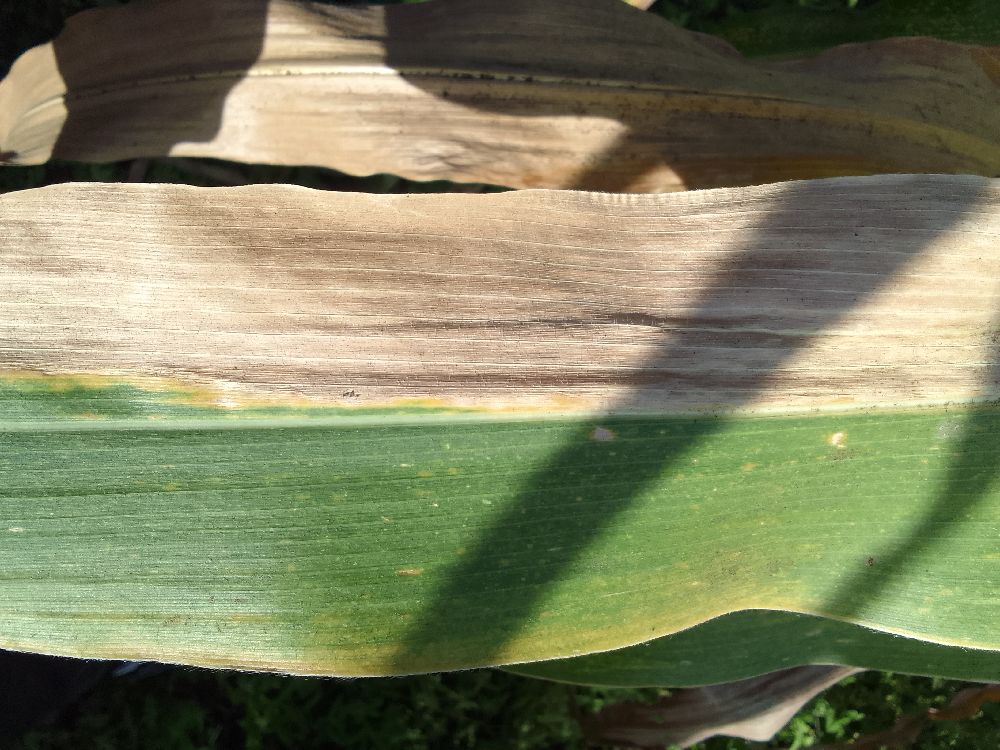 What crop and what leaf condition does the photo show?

maize, maize lethal necrosis
